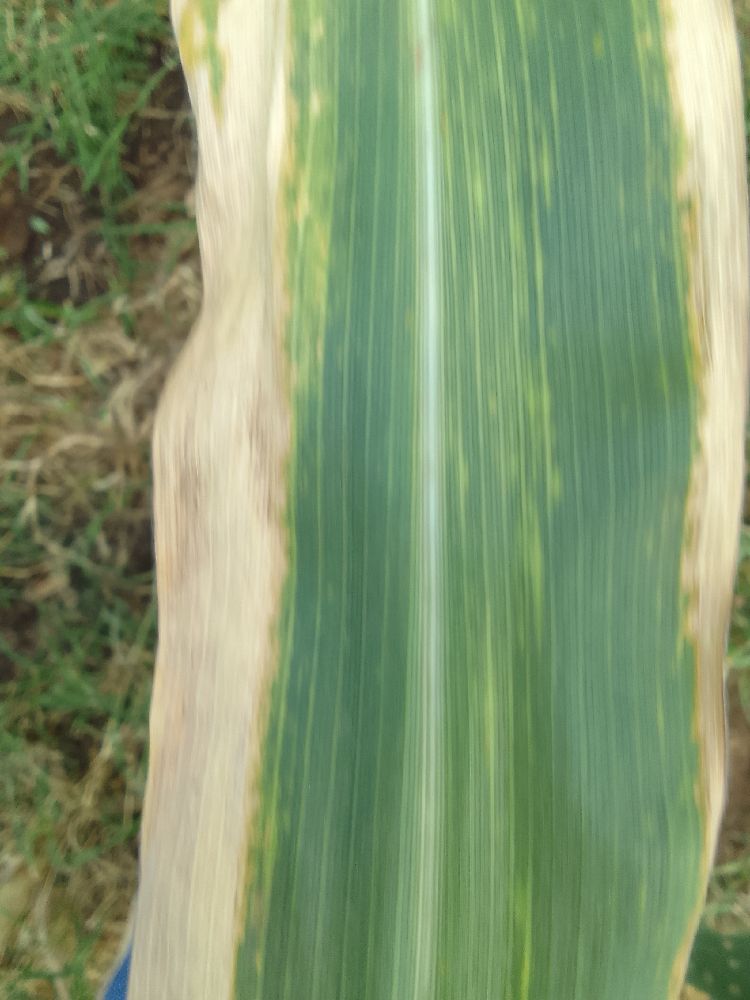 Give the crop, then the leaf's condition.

maize, maize lethal necrosis
